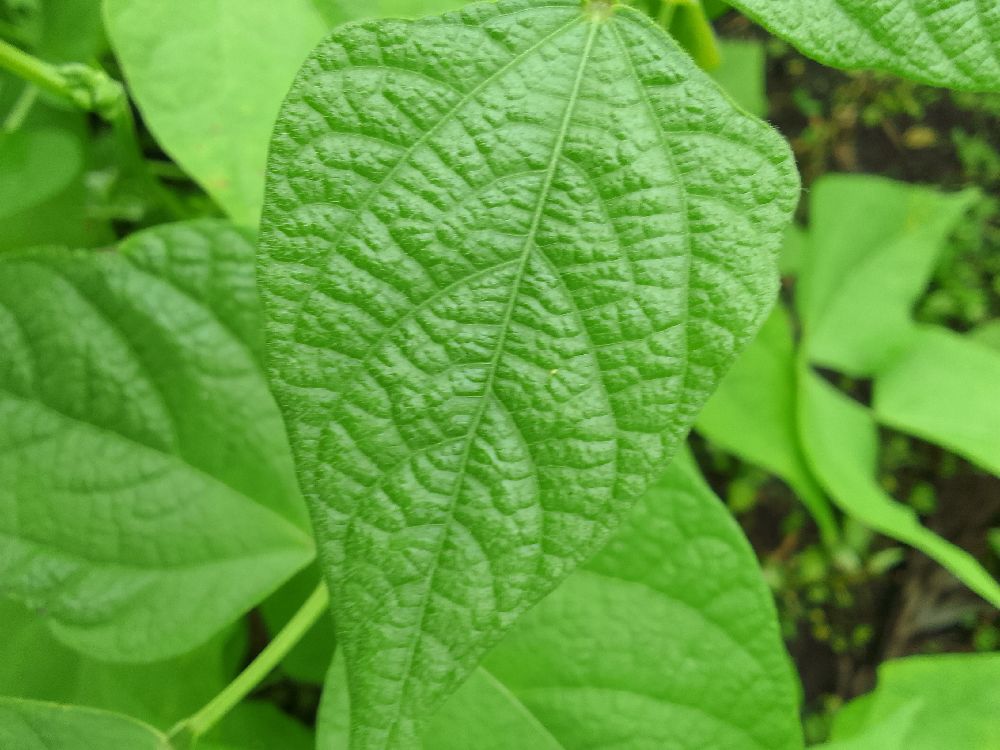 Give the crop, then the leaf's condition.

common bean, healthy
